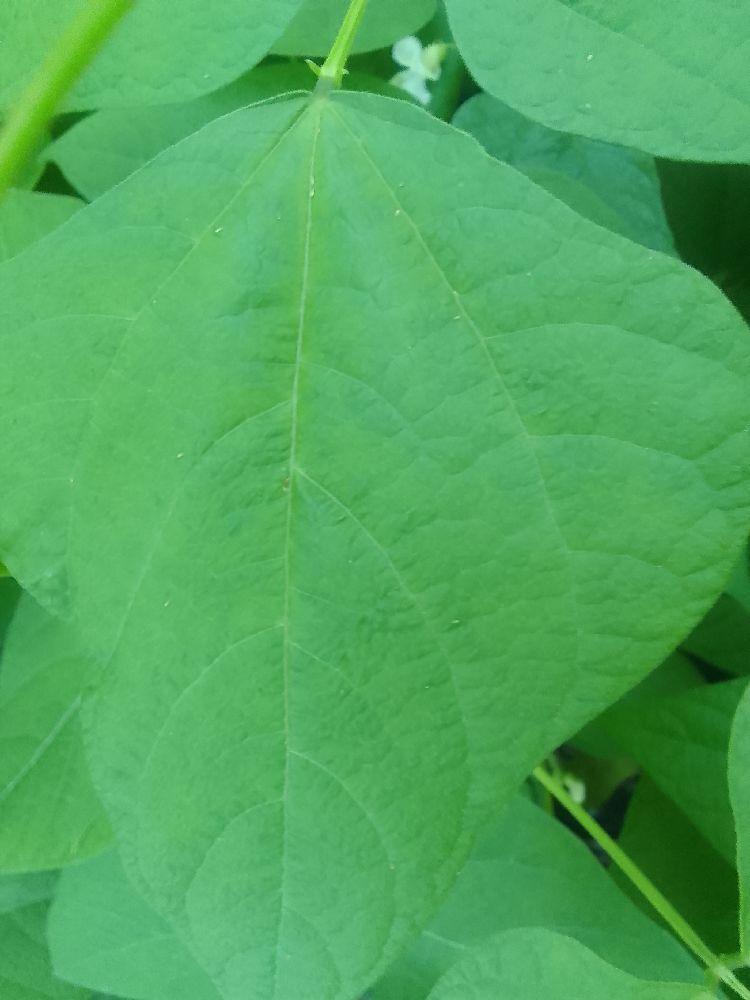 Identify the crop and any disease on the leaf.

common bean, healthy
